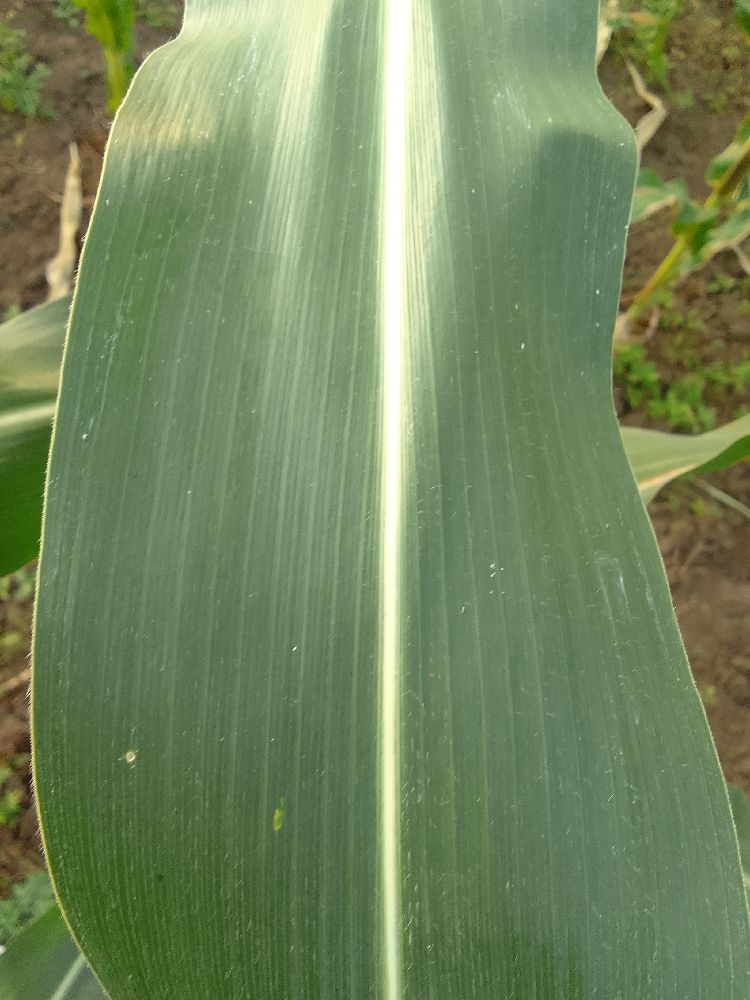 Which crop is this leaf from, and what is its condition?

maize, healthy
